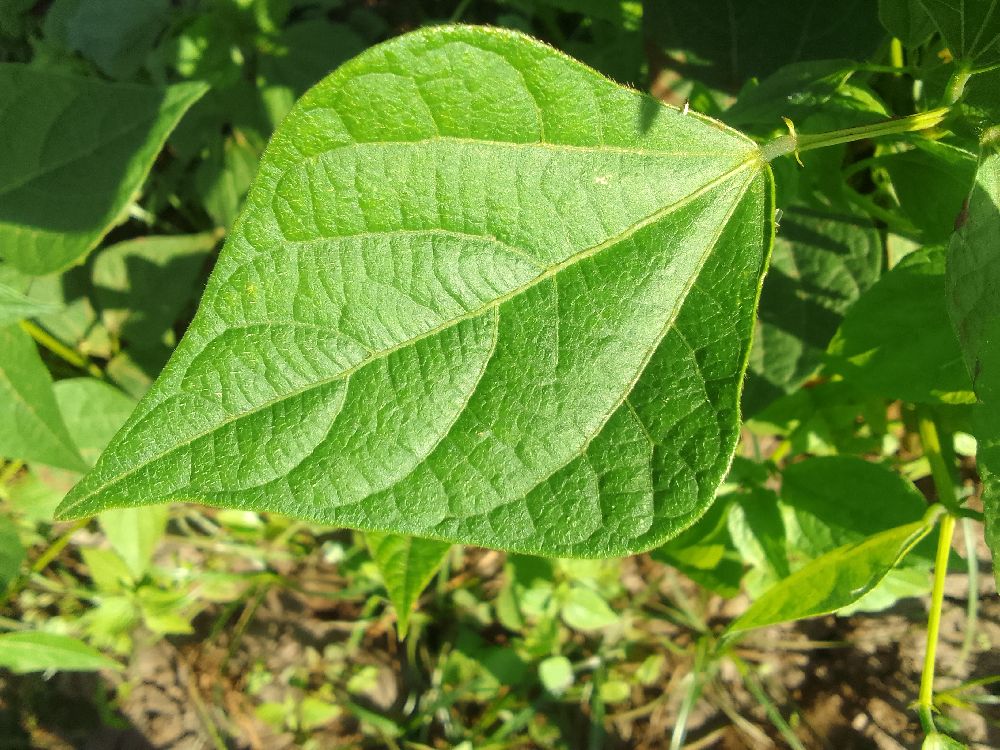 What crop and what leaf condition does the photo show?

common bean, healthy
